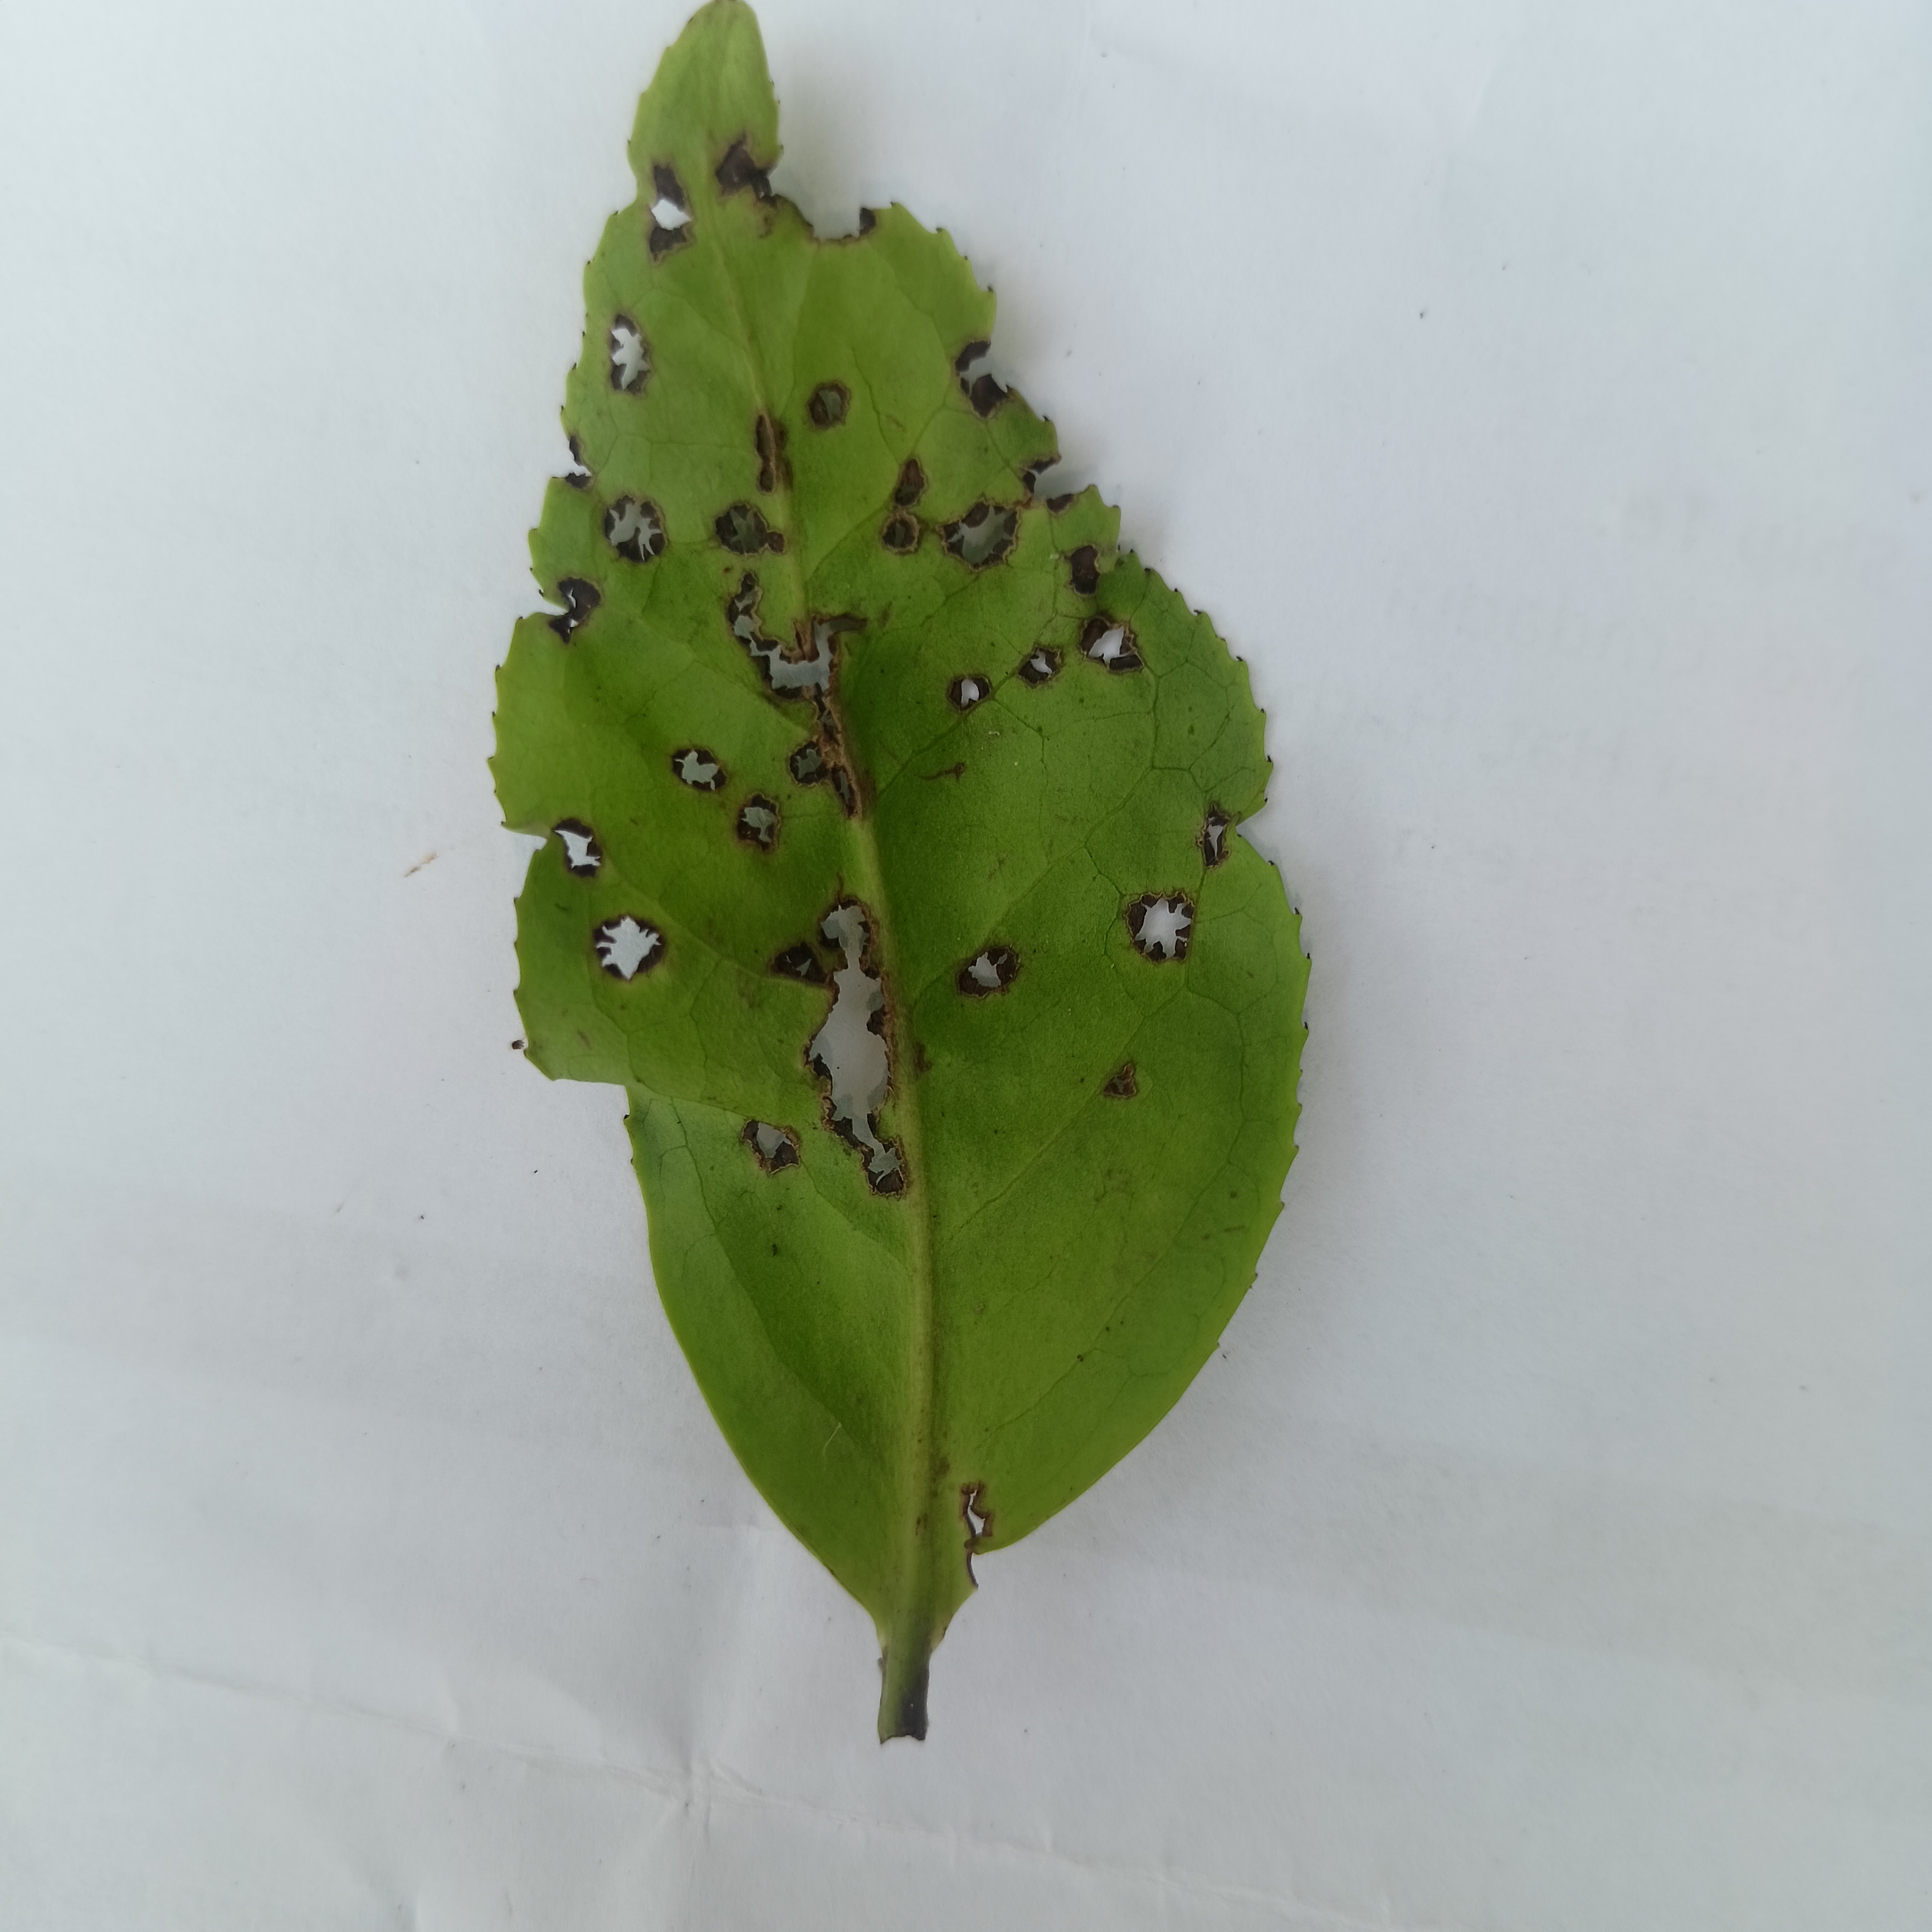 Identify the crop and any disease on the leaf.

tea, helopeltis
